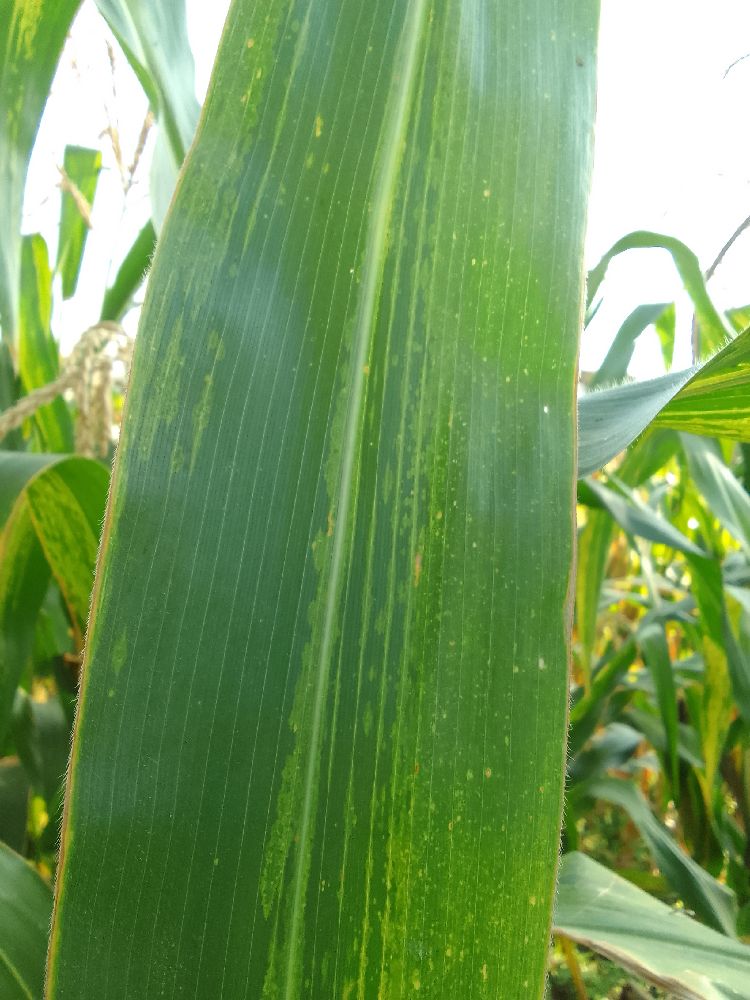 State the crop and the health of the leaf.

maize, maize lethal necrosis
